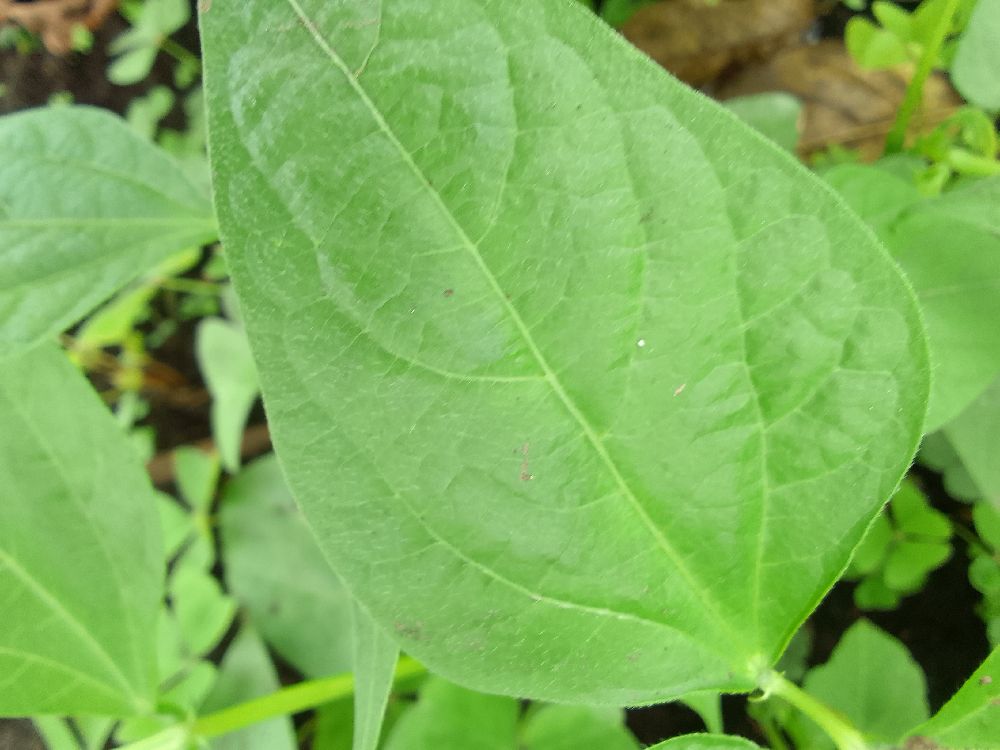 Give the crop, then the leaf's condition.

common bean, healthy
